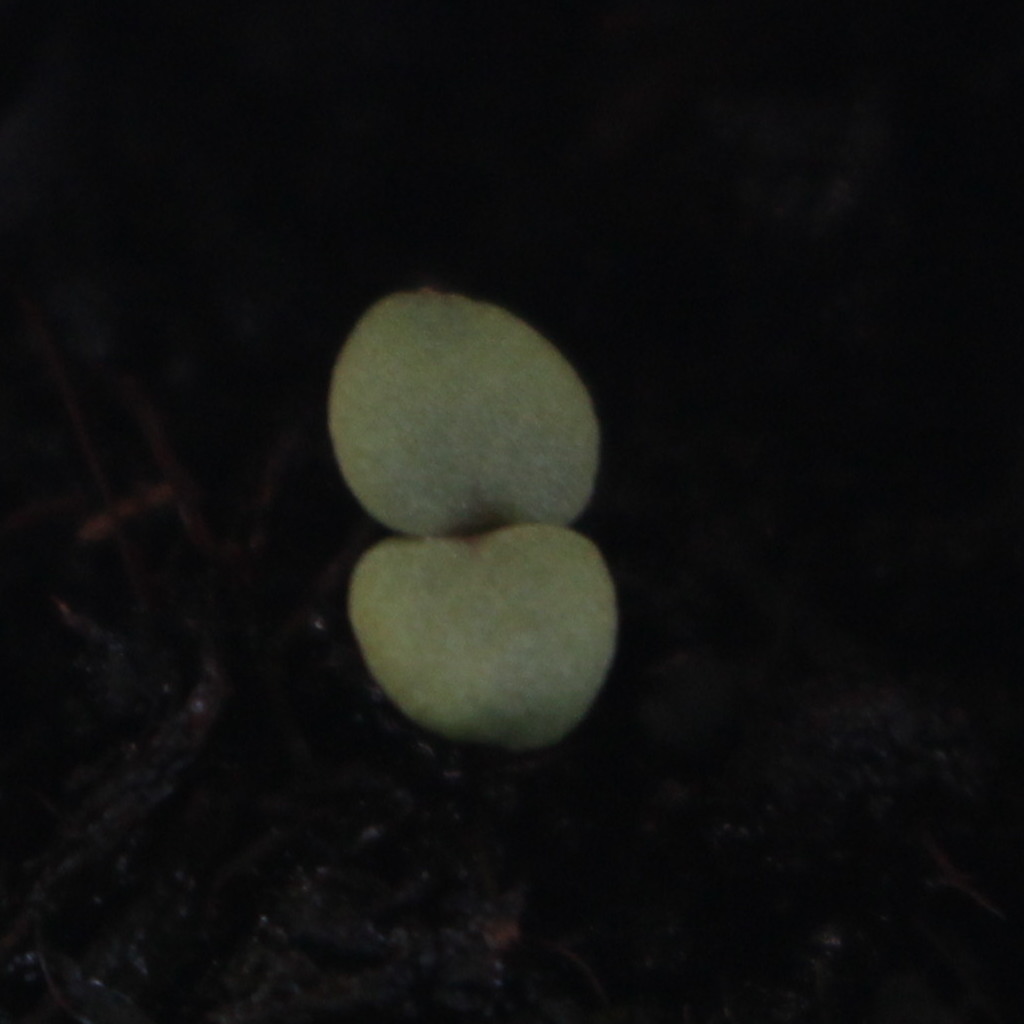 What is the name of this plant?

Veronica persica
